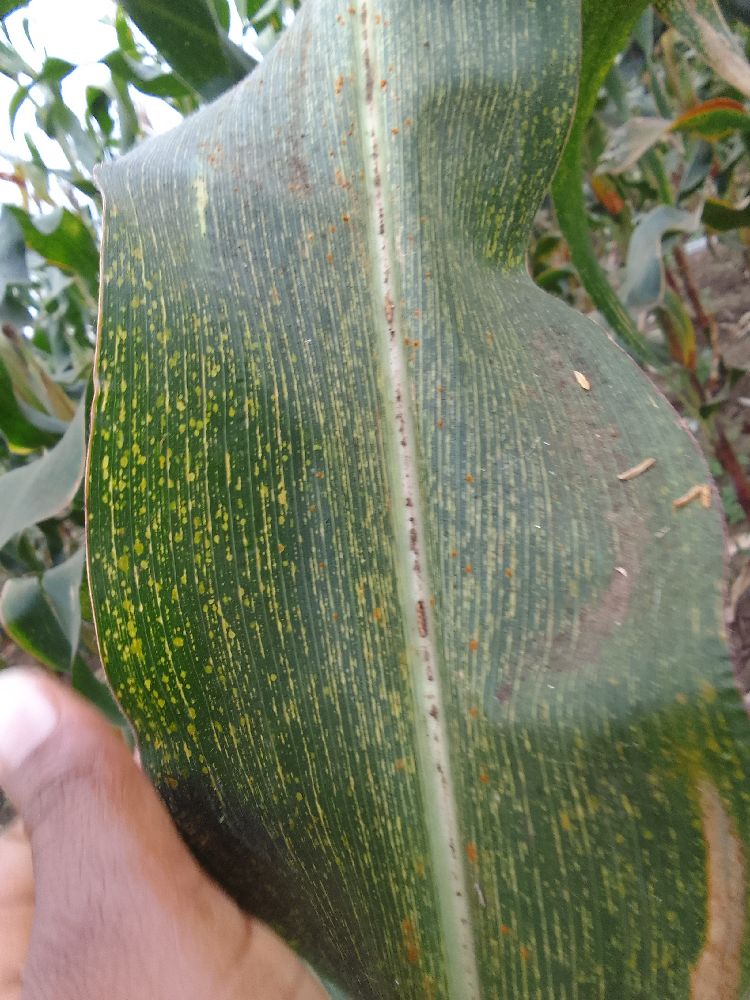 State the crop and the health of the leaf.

maize, maize streak virus
